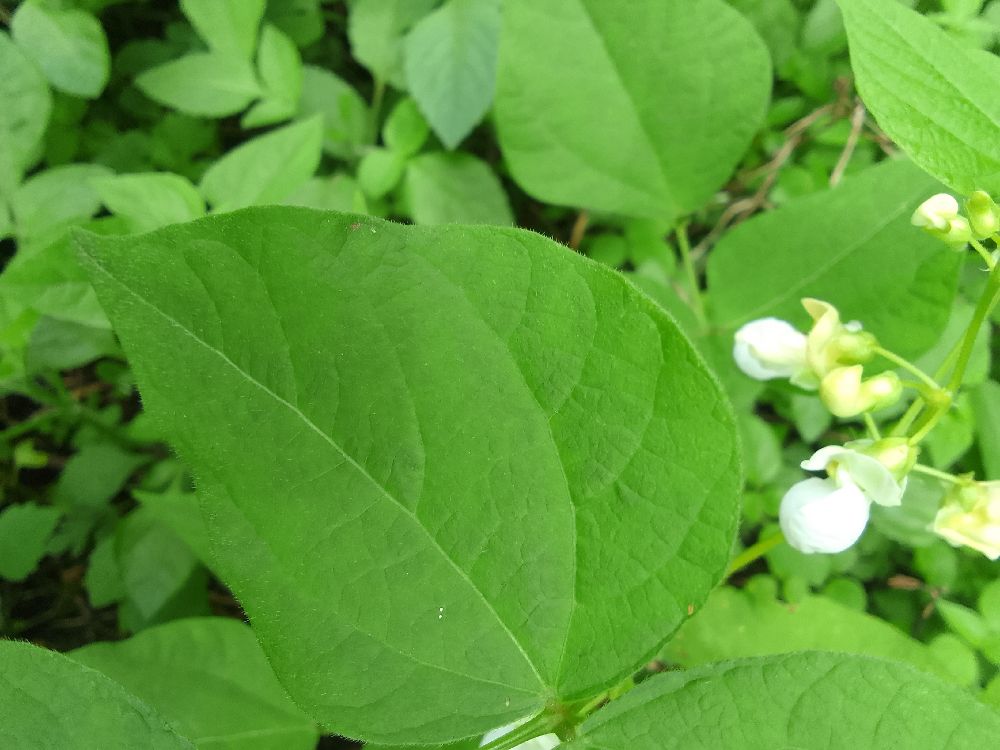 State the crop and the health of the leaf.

common bean, healthy
